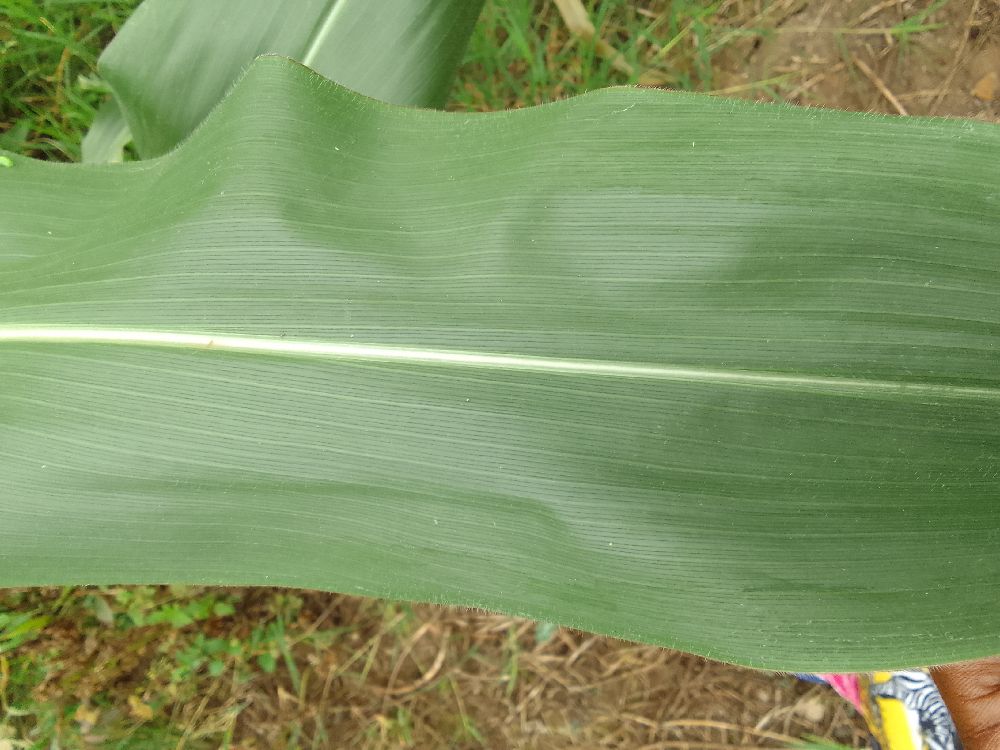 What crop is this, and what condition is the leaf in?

maize, healthy
